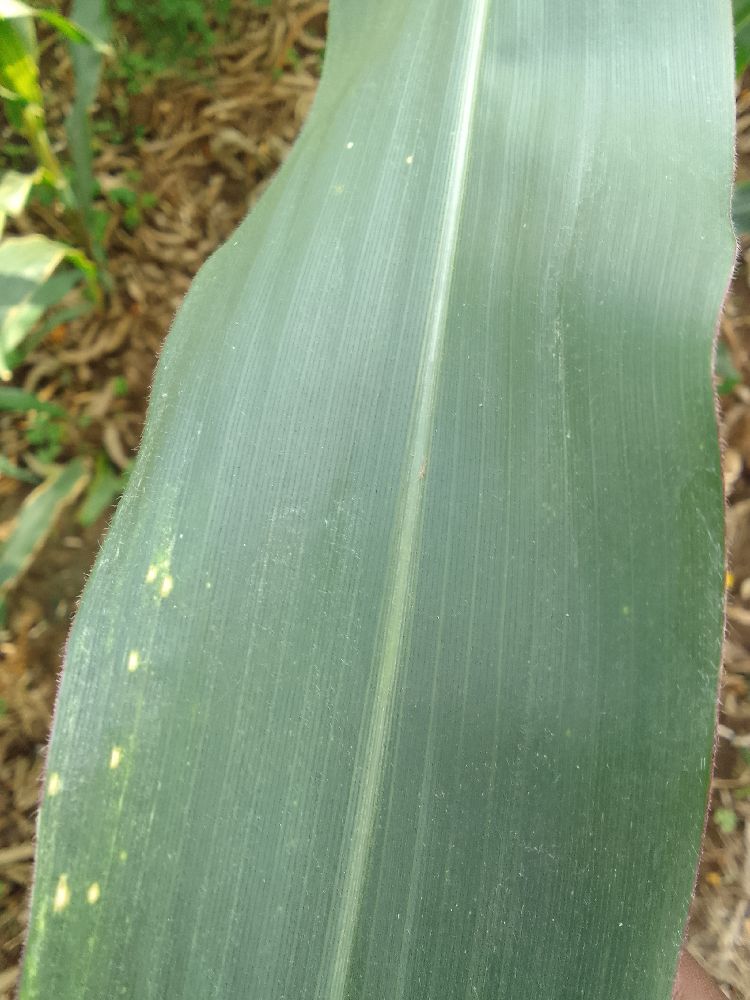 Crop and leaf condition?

maize, healthy
